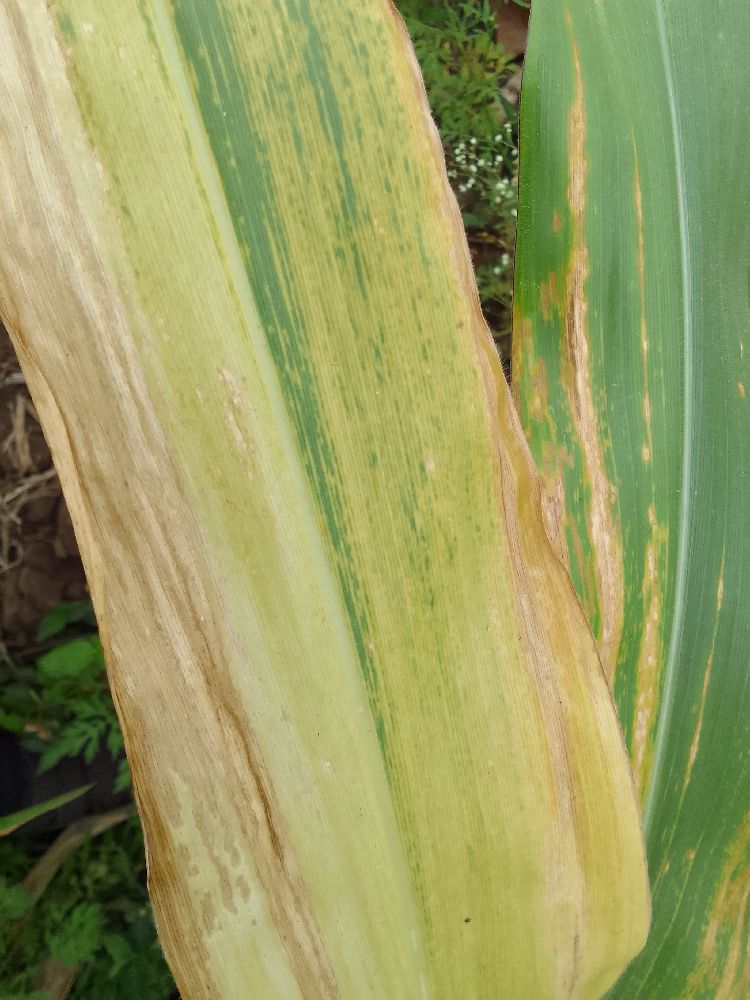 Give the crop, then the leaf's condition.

maize, maize lethal necrosis
